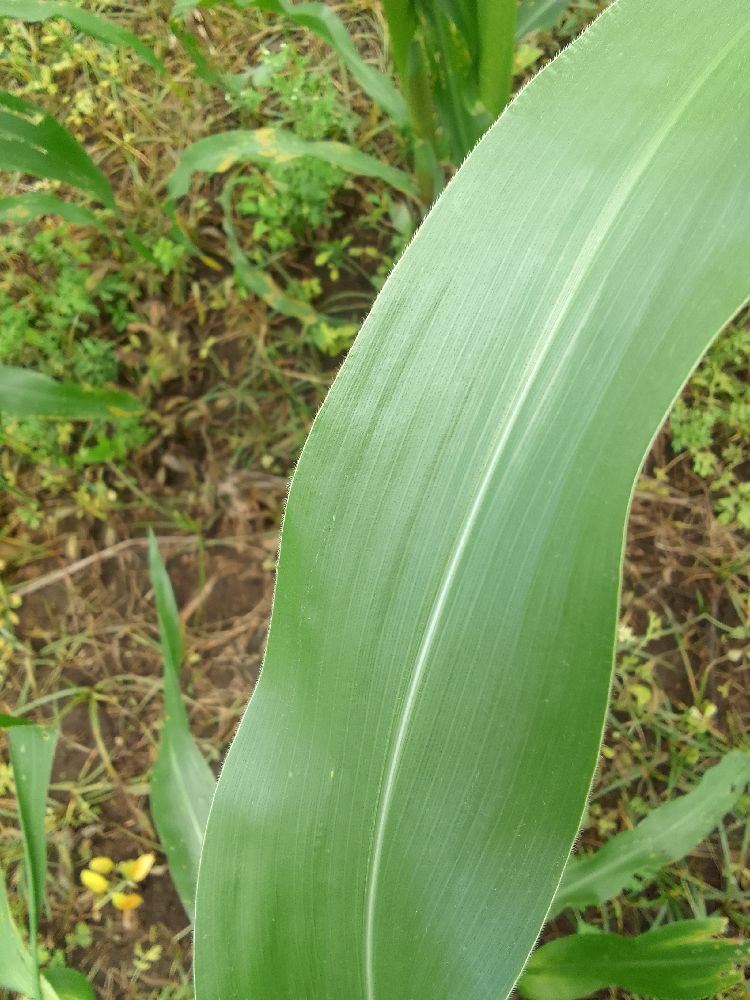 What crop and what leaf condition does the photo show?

maize, healthy
